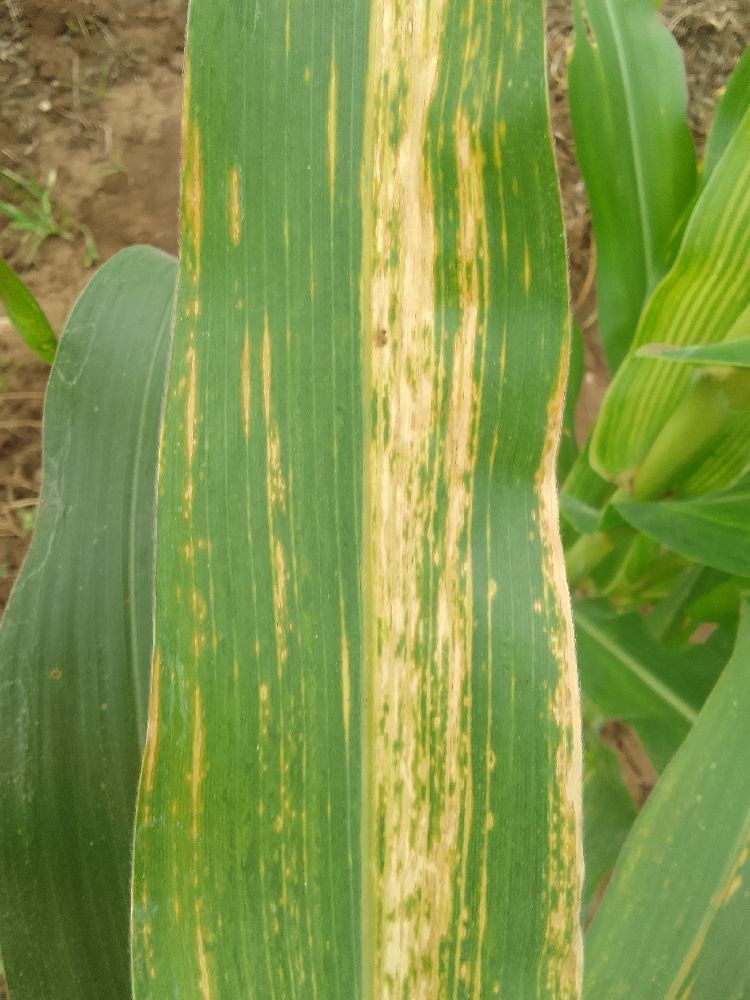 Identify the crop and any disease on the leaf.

maize, maize lethal necrosis
